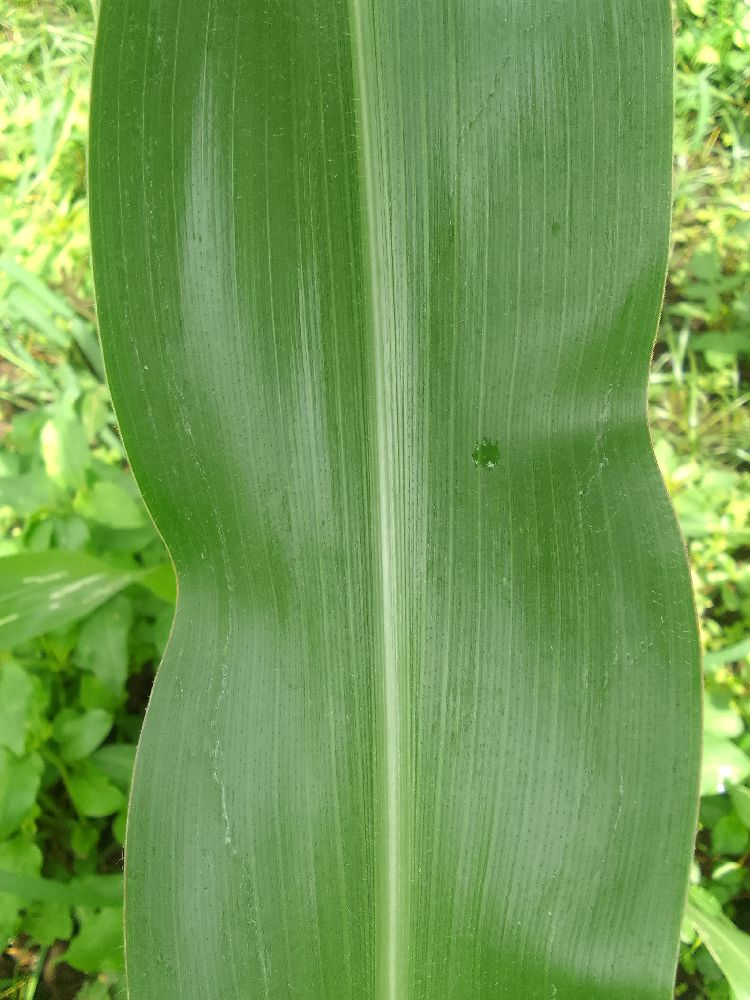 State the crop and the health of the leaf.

maize, healthy
